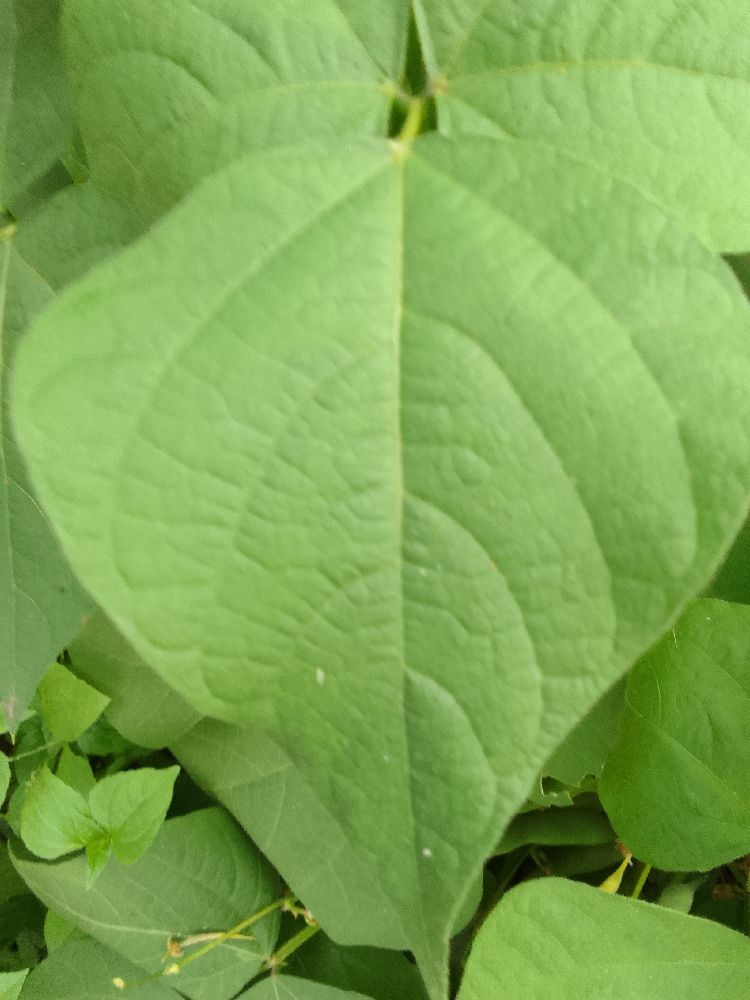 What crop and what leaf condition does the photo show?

common bean, healthy
